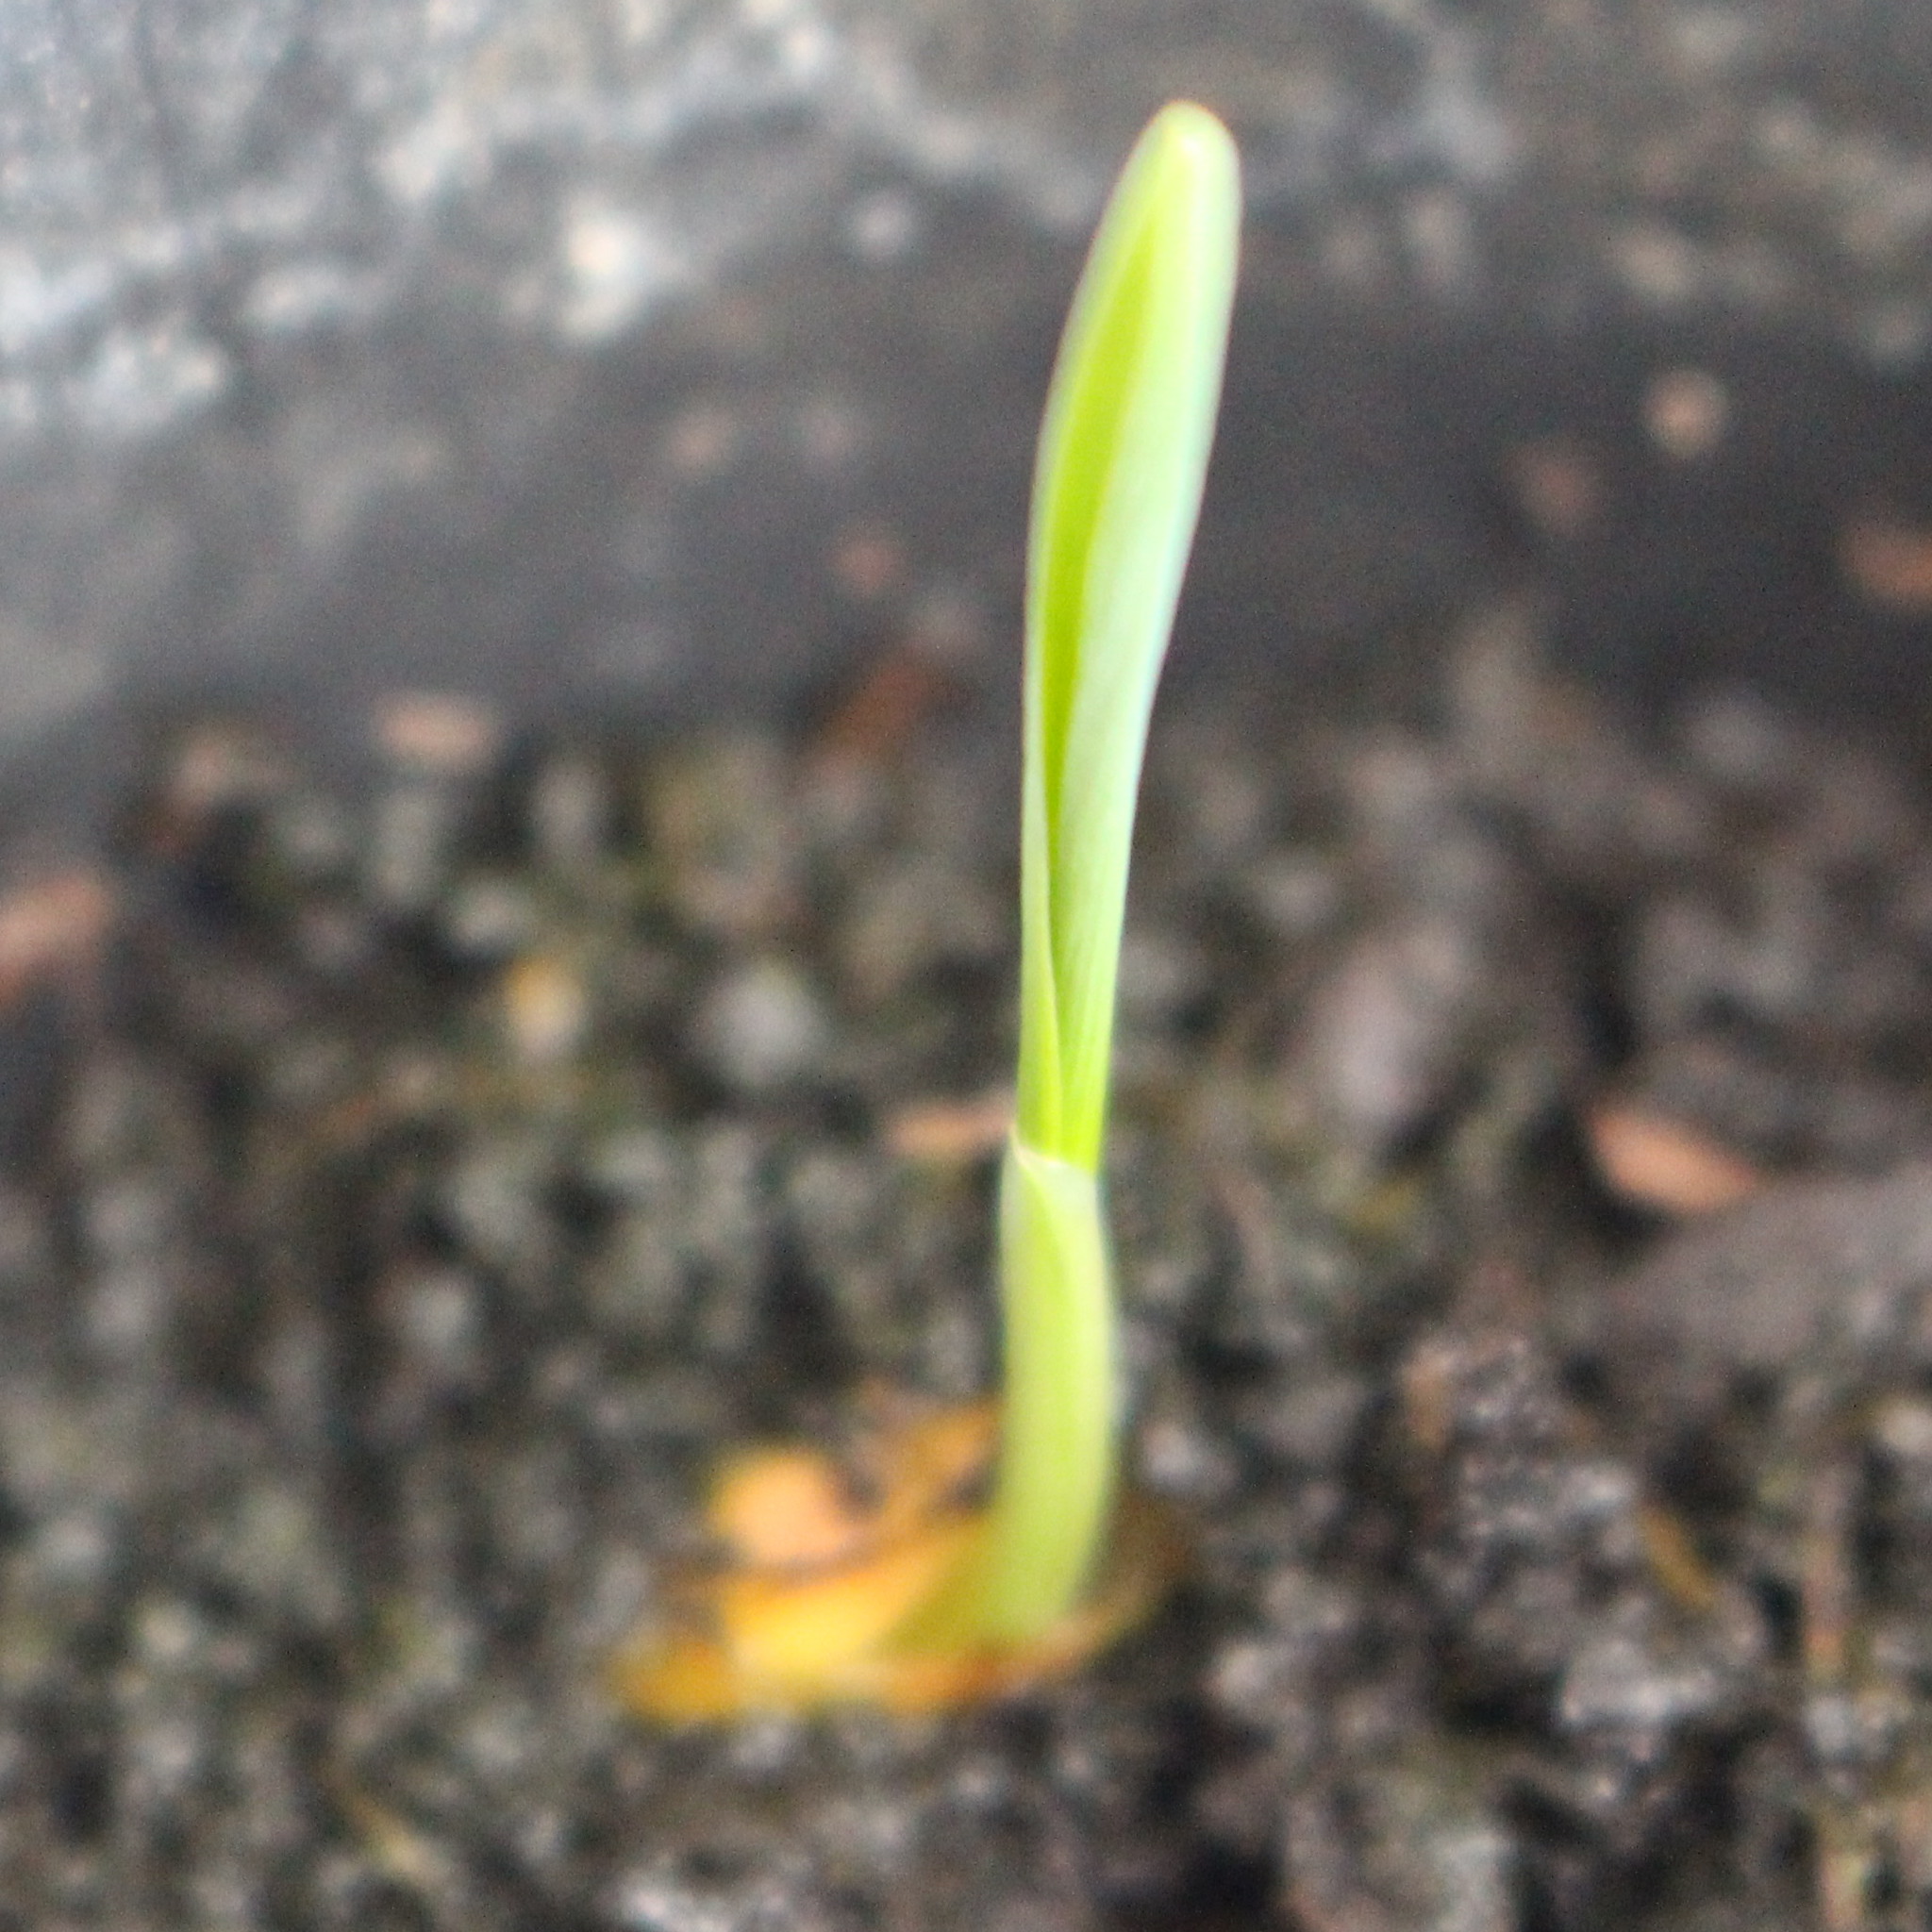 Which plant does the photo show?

Avena sterilis
